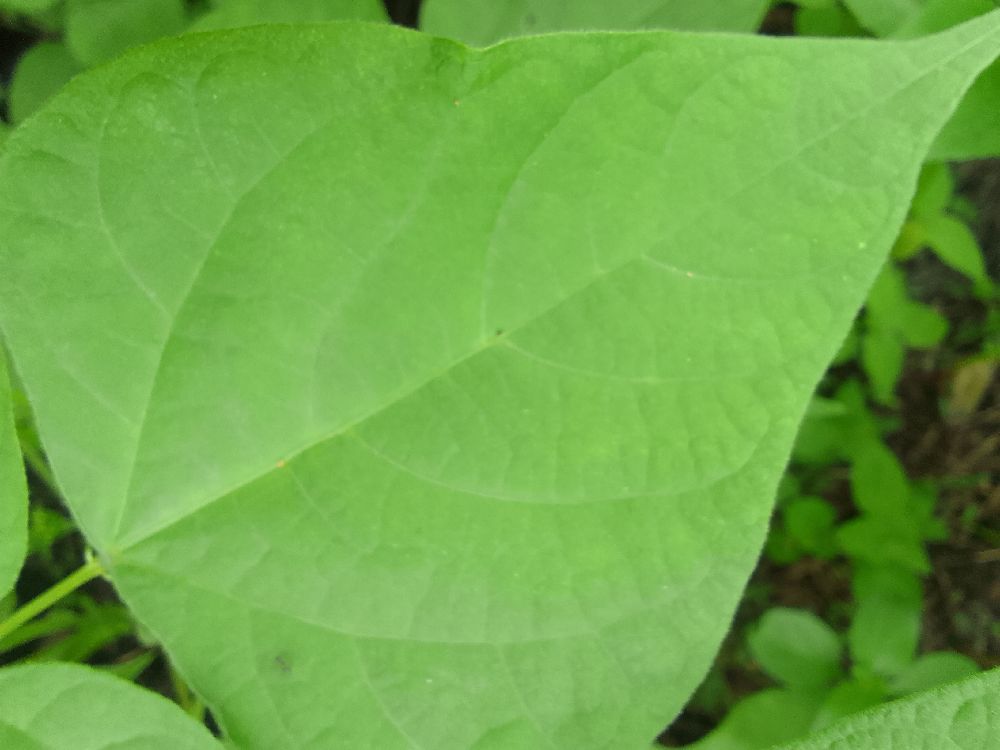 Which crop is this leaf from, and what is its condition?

common bean, healthy
